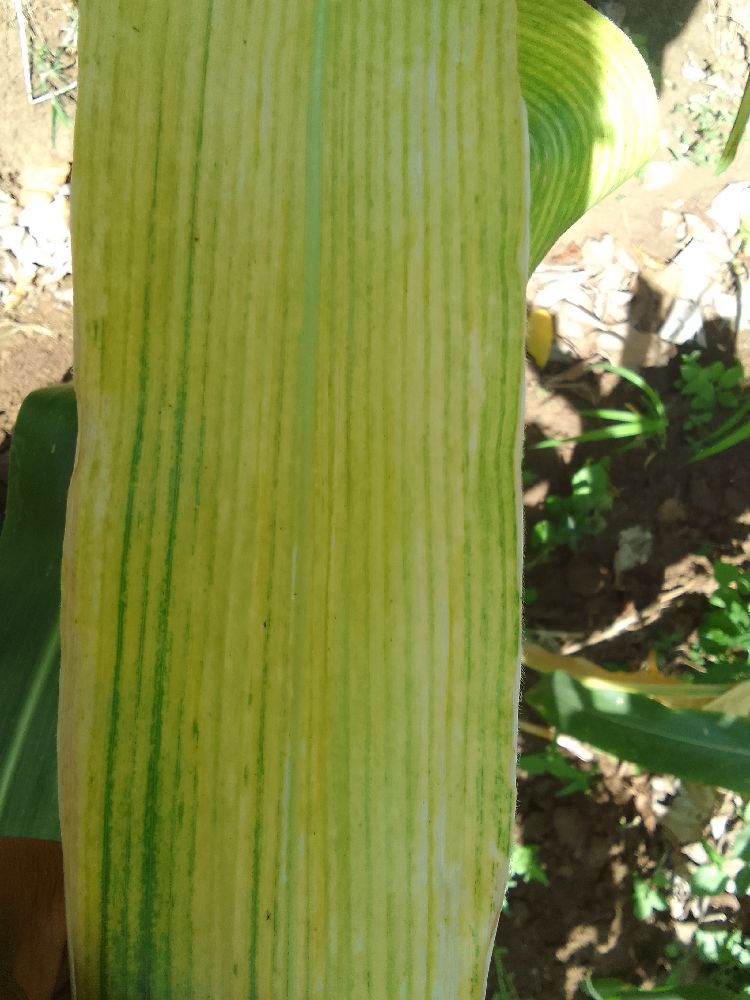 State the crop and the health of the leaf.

maize, maize lethal necrosis
